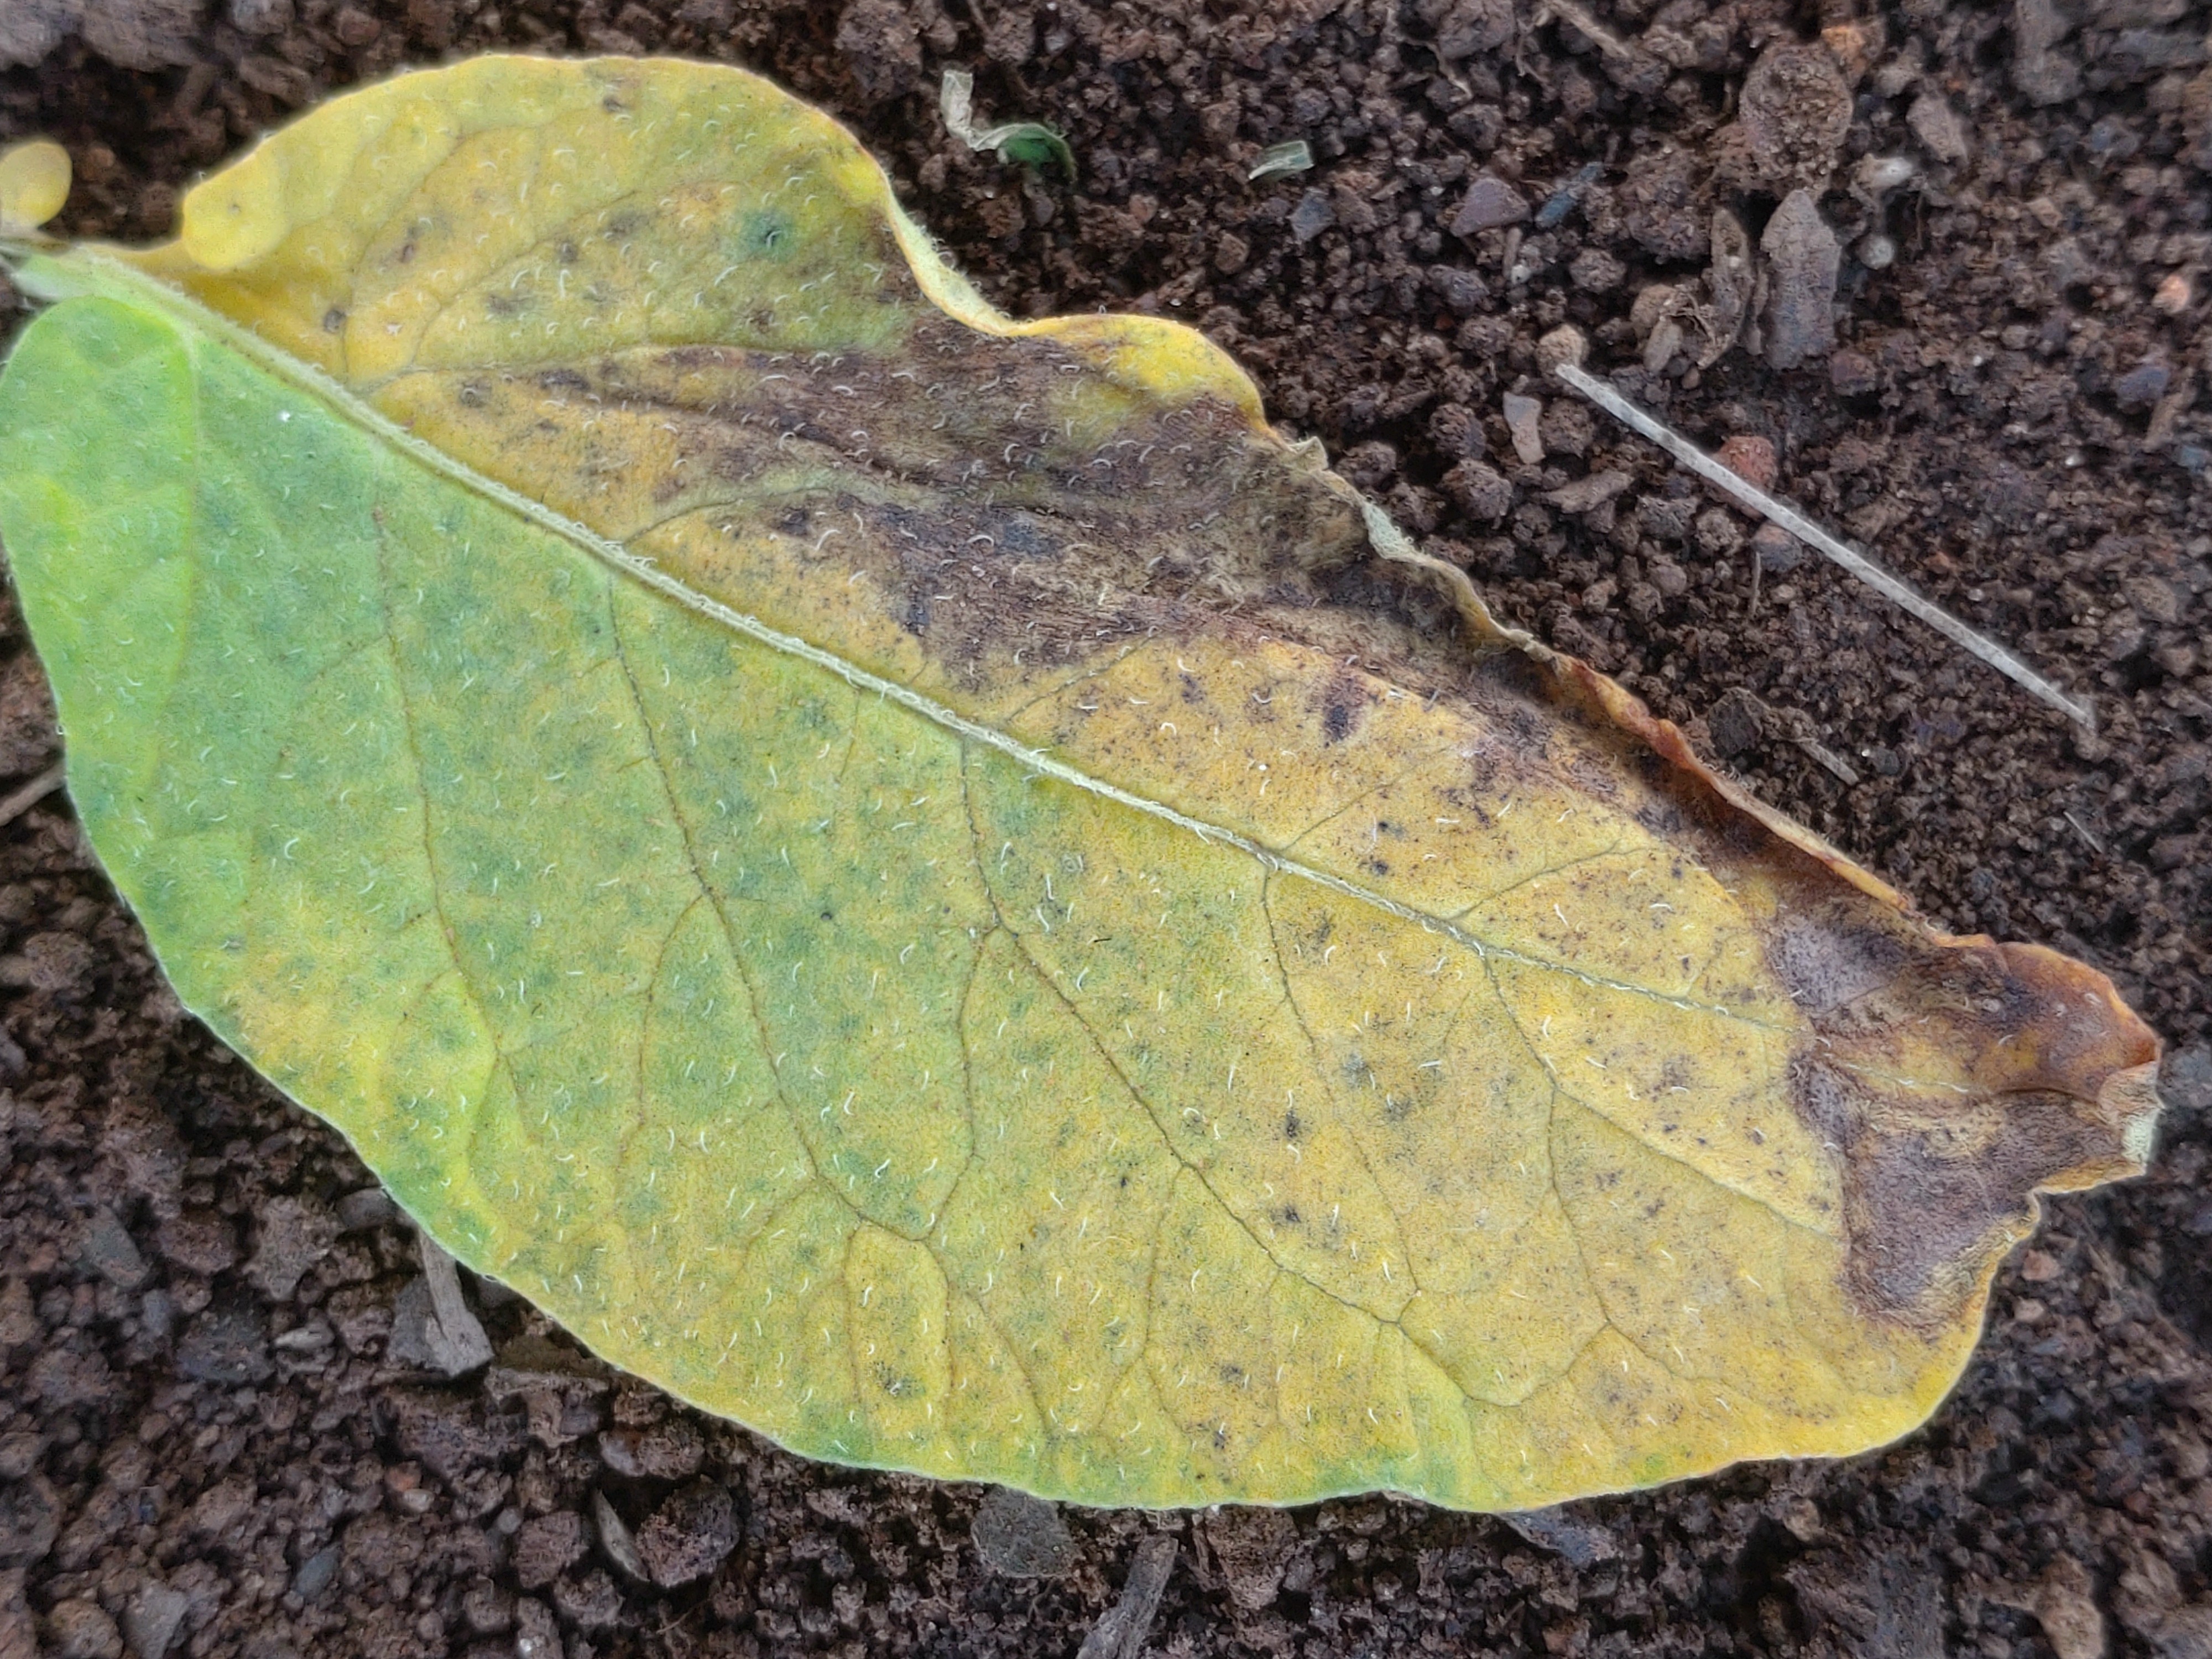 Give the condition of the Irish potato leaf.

late blight
